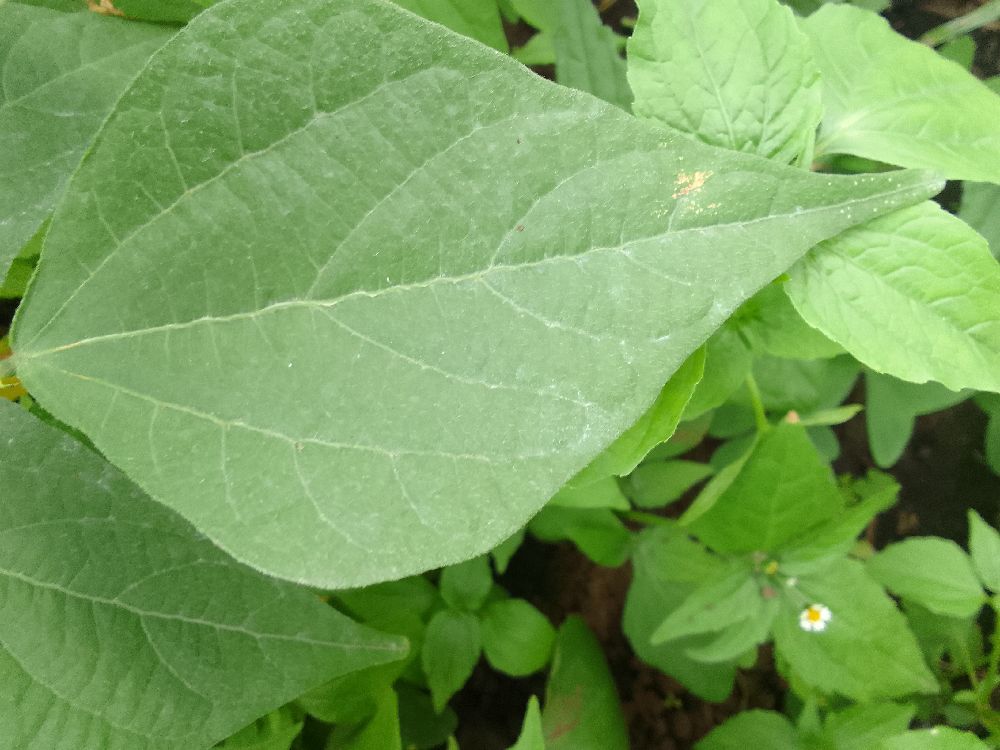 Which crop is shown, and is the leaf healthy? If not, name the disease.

common bean, healthy
